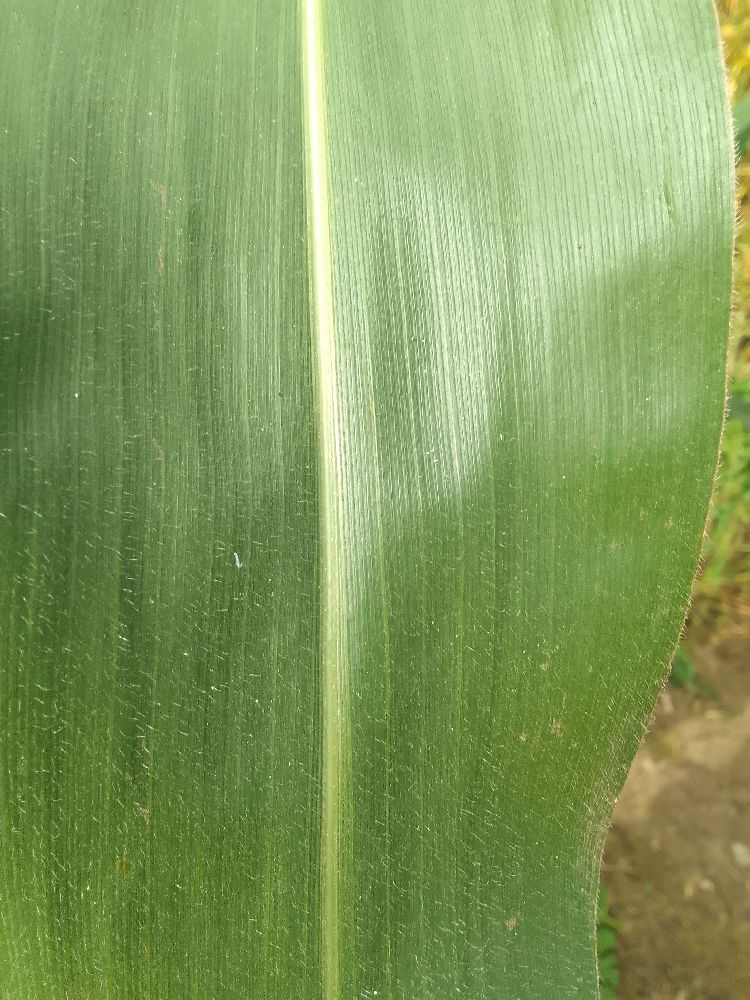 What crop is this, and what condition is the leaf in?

maize, healthy
